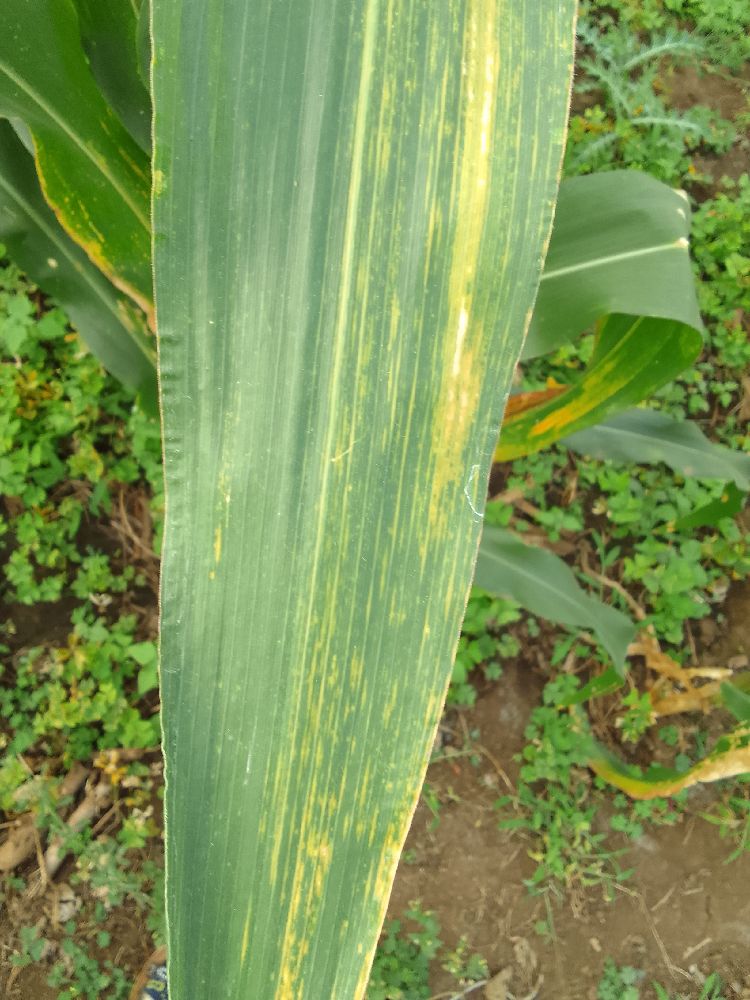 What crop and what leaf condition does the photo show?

maize, maize lethal necrosis
